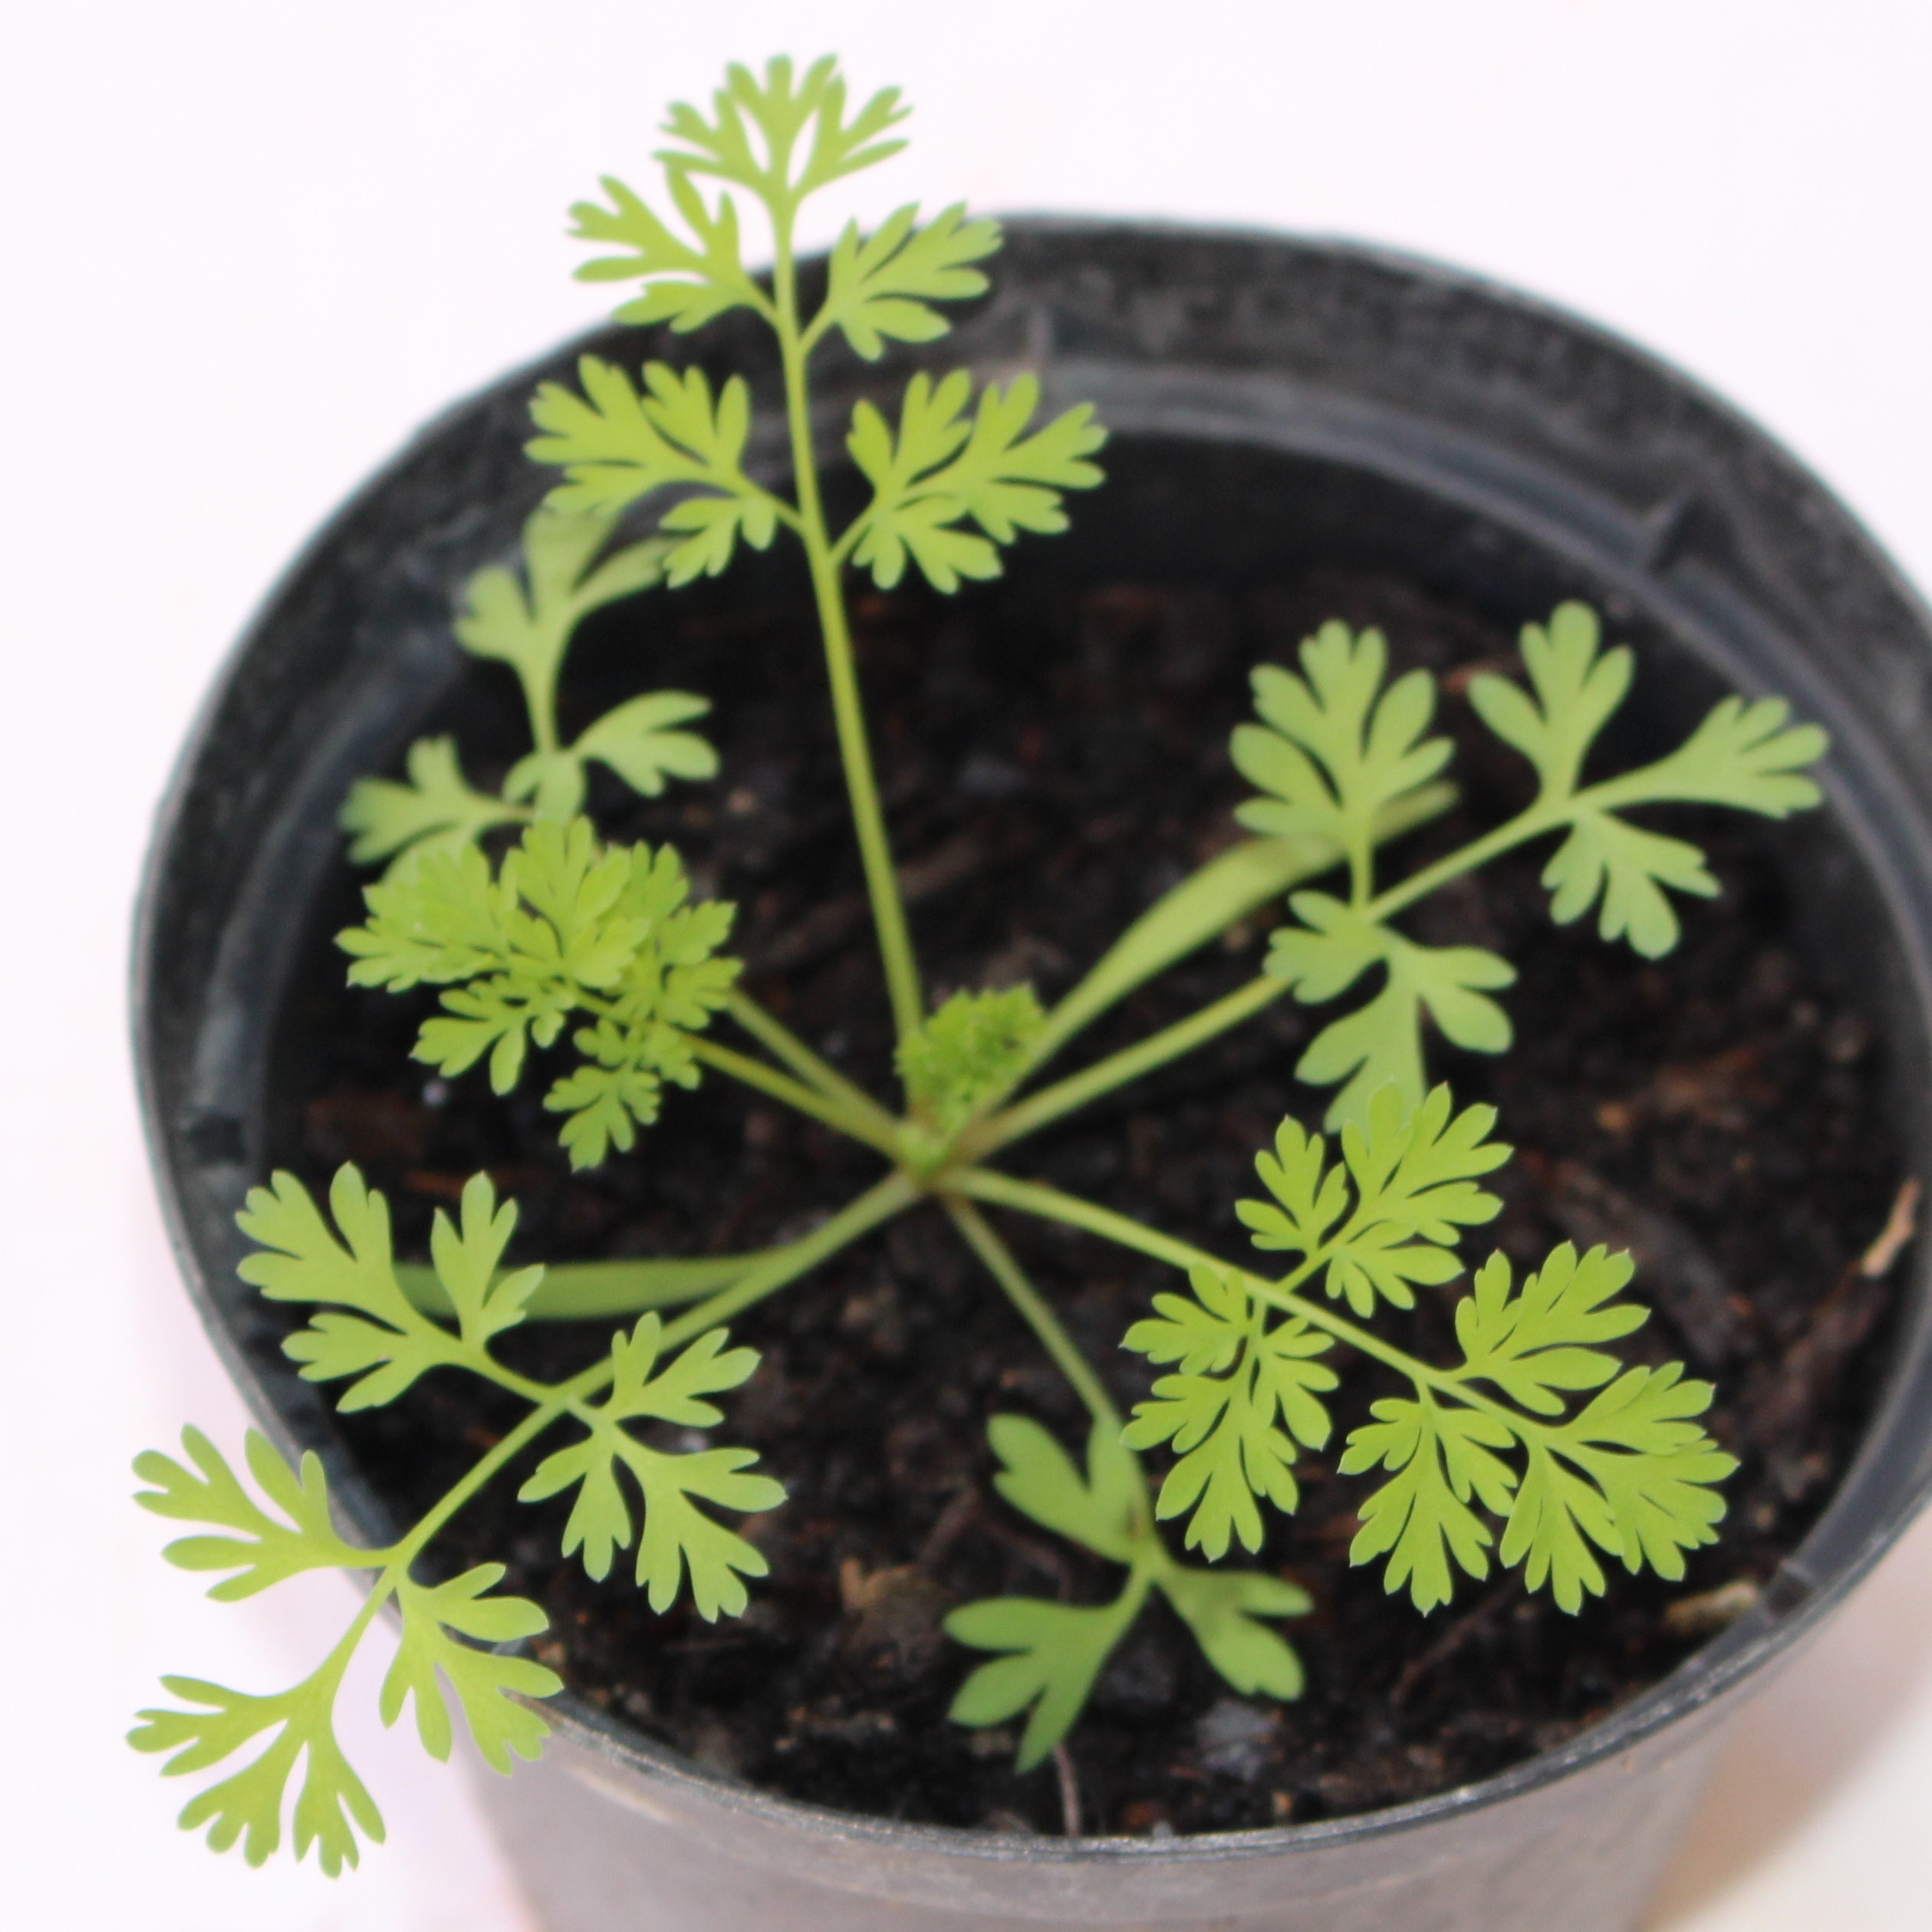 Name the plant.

Fumaria officinalis
